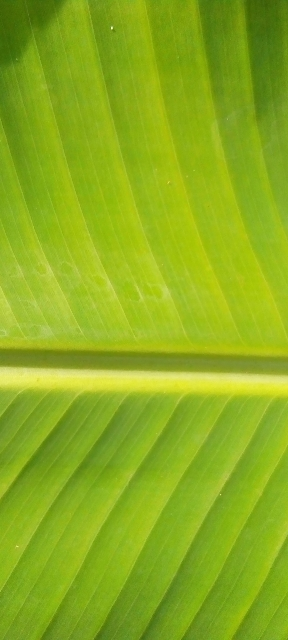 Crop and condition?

banana, healthy
